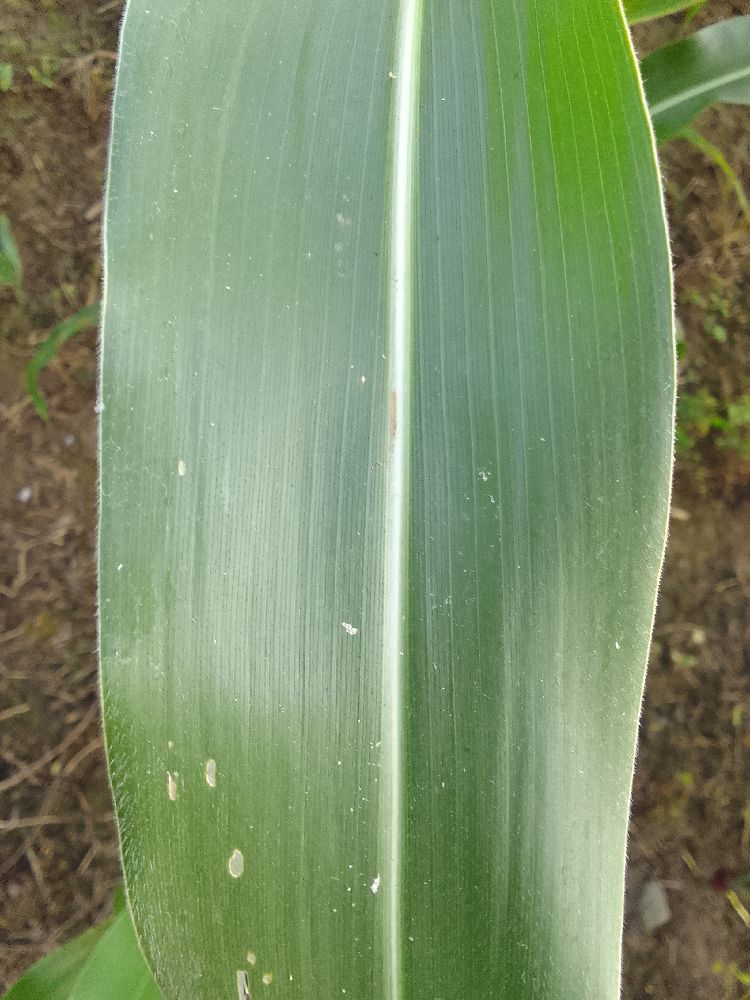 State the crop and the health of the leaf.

maize, healthy
